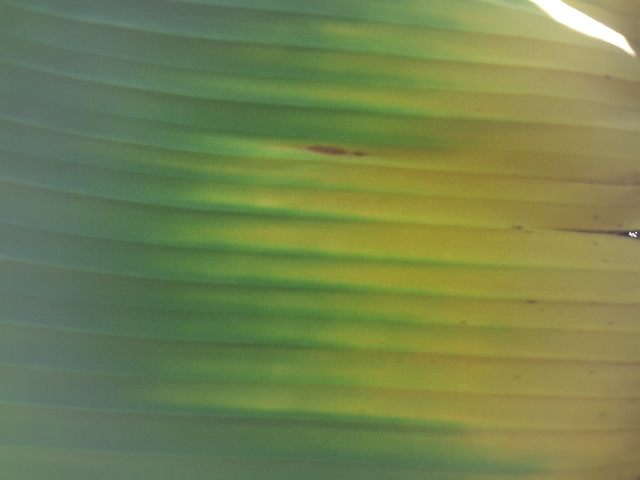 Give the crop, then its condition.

banana, fusarium wilt race 1
